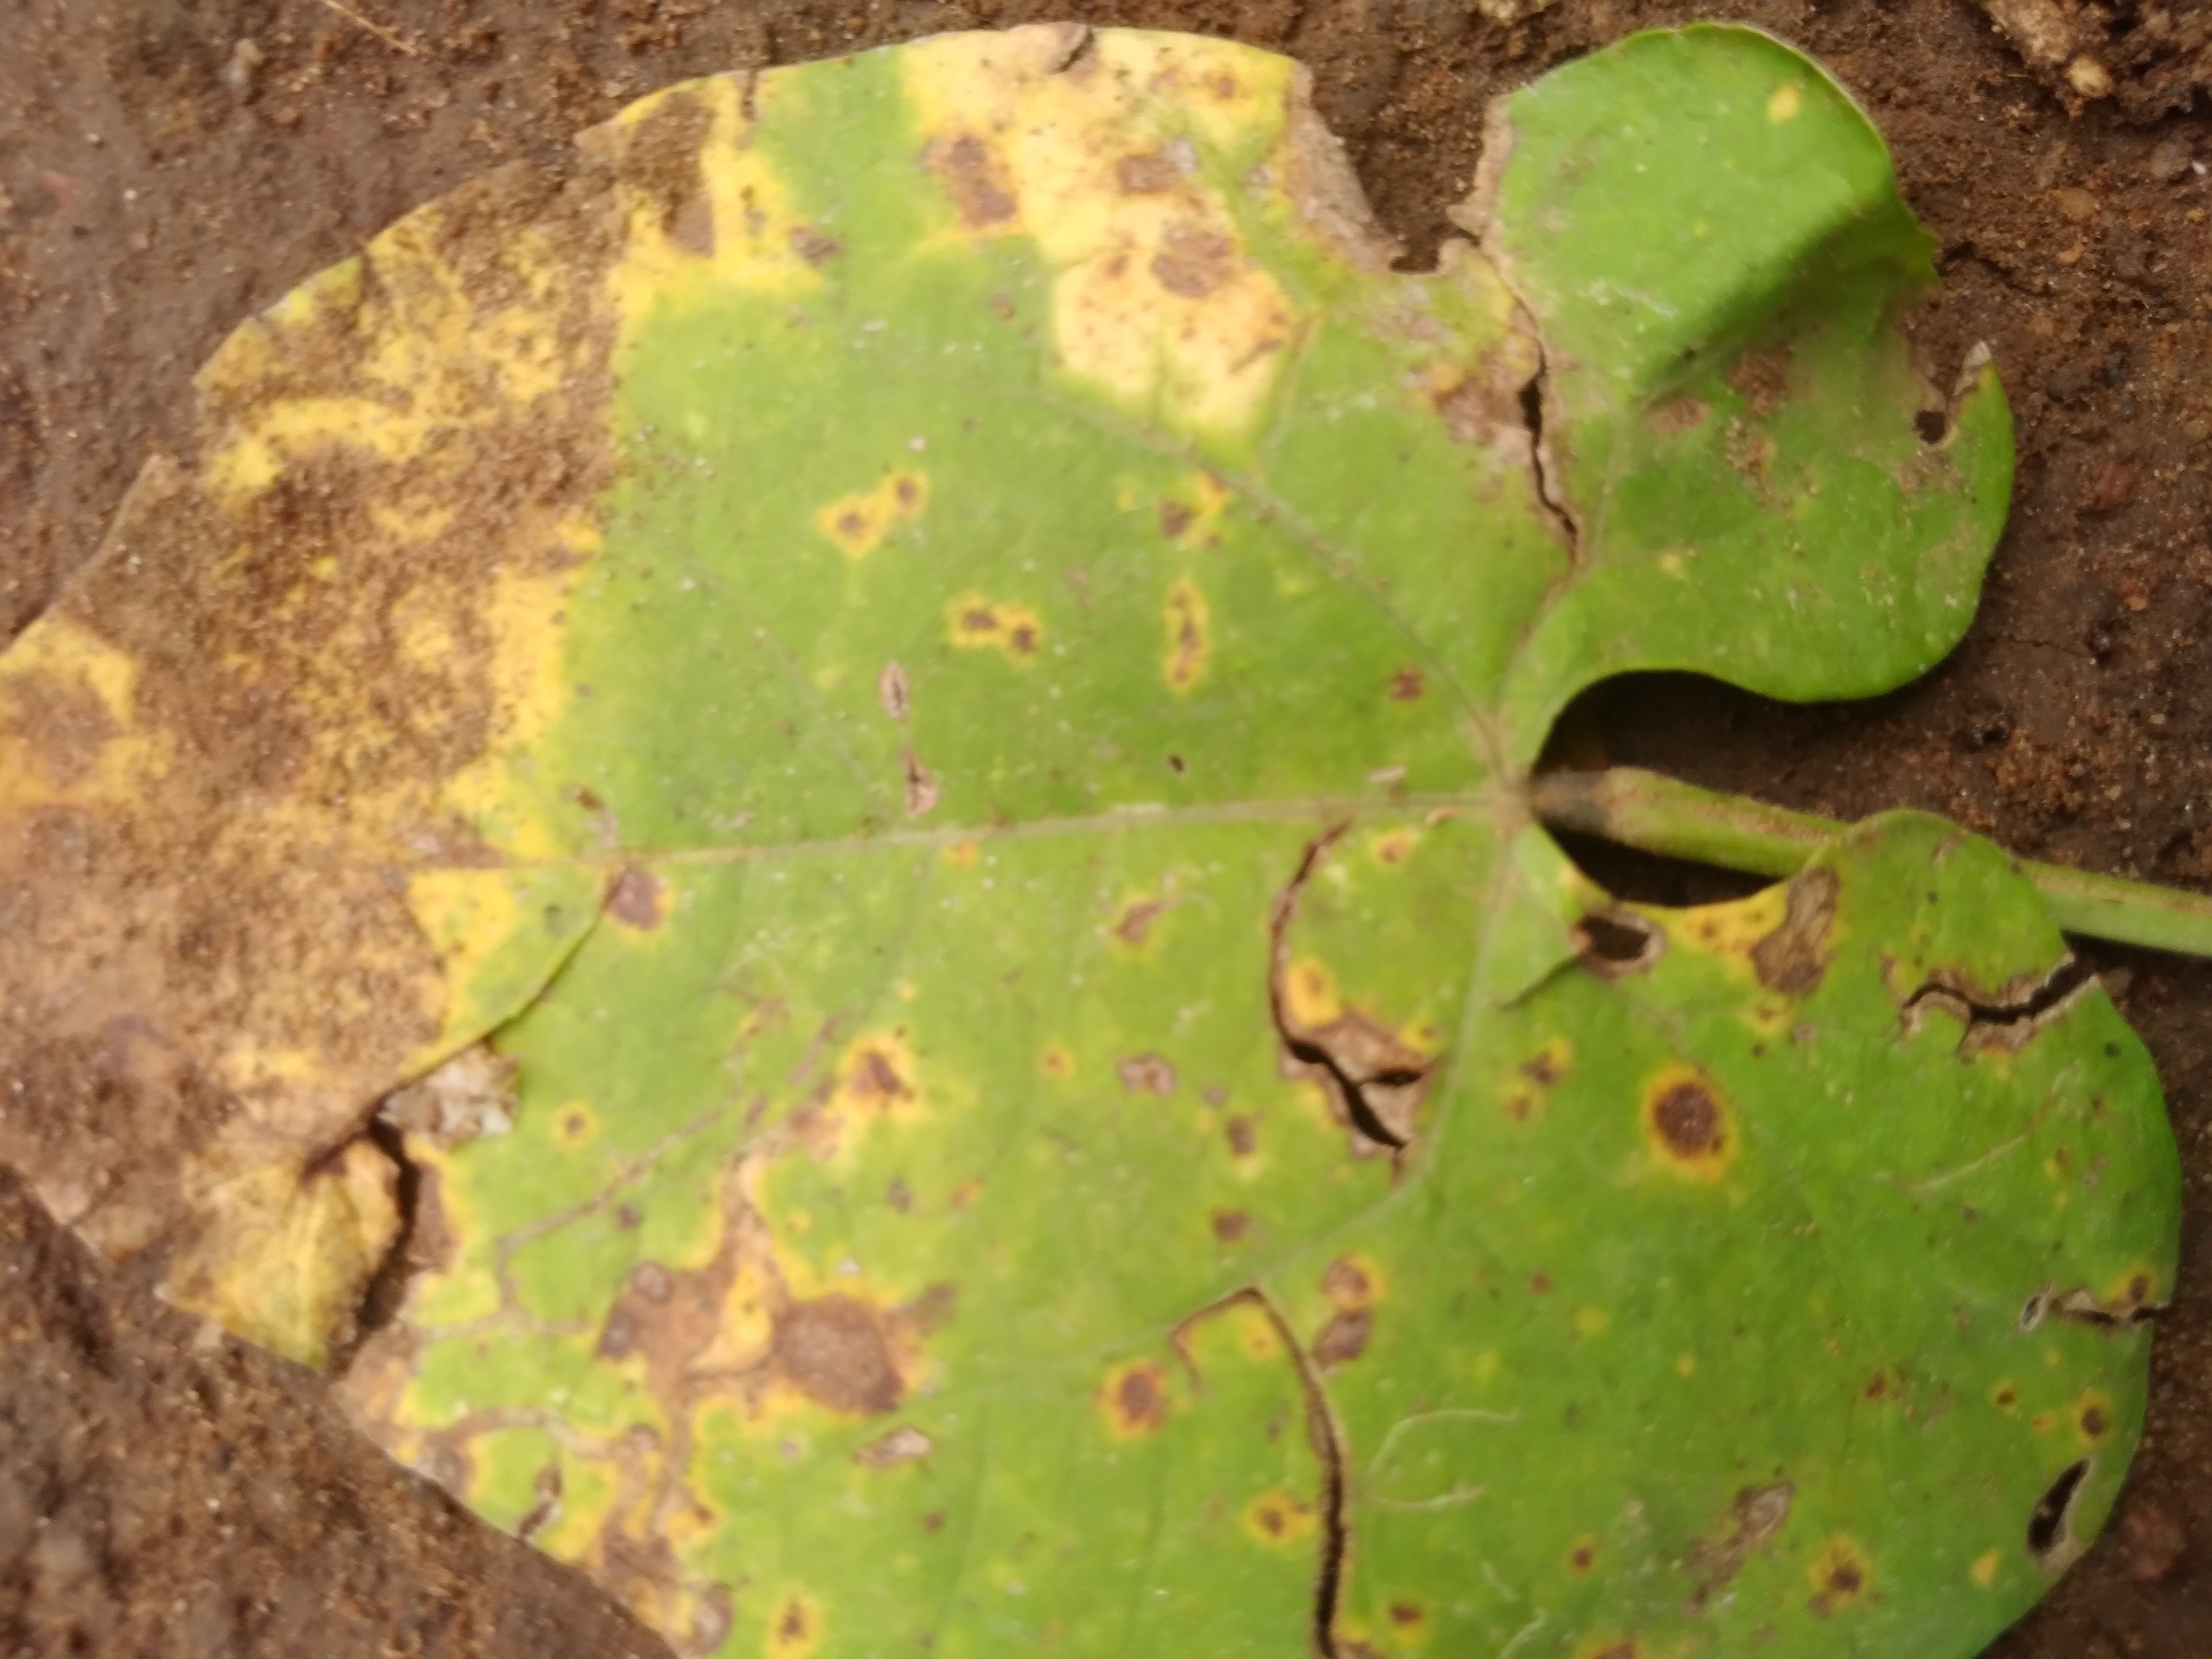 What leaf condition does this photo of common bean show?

rust
